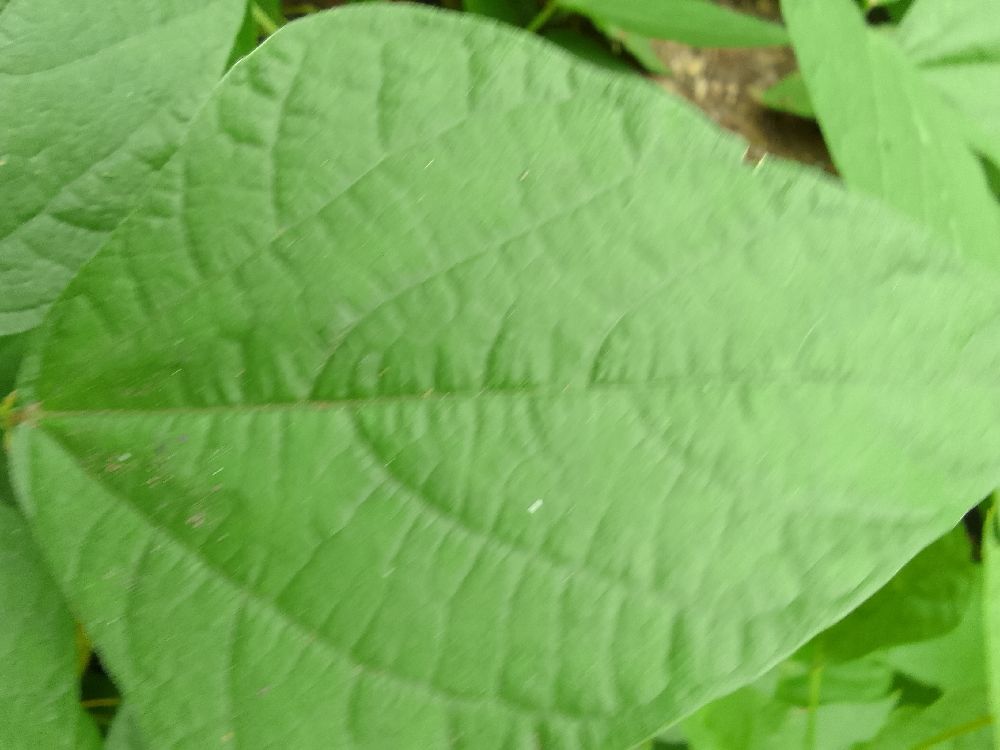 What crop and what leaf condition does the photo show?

common bean, healthy
